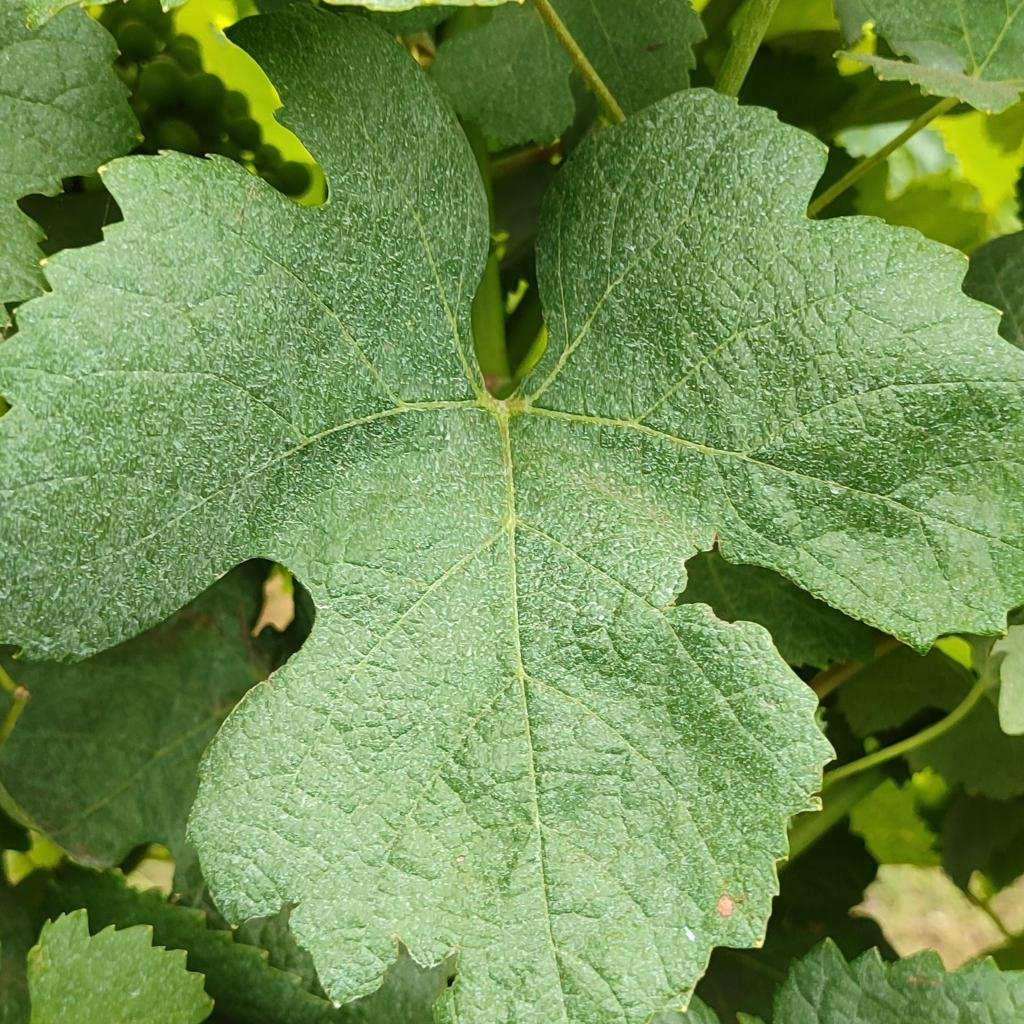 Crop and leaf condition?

grapevine, healthy
